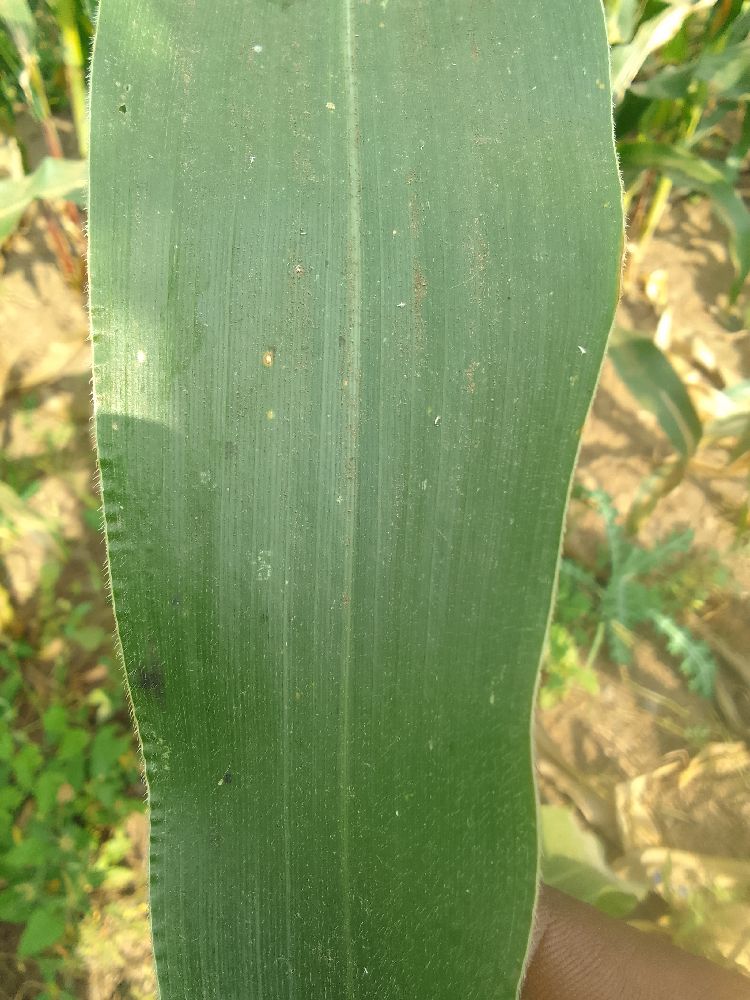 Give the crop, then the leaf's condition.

maize, healthy
